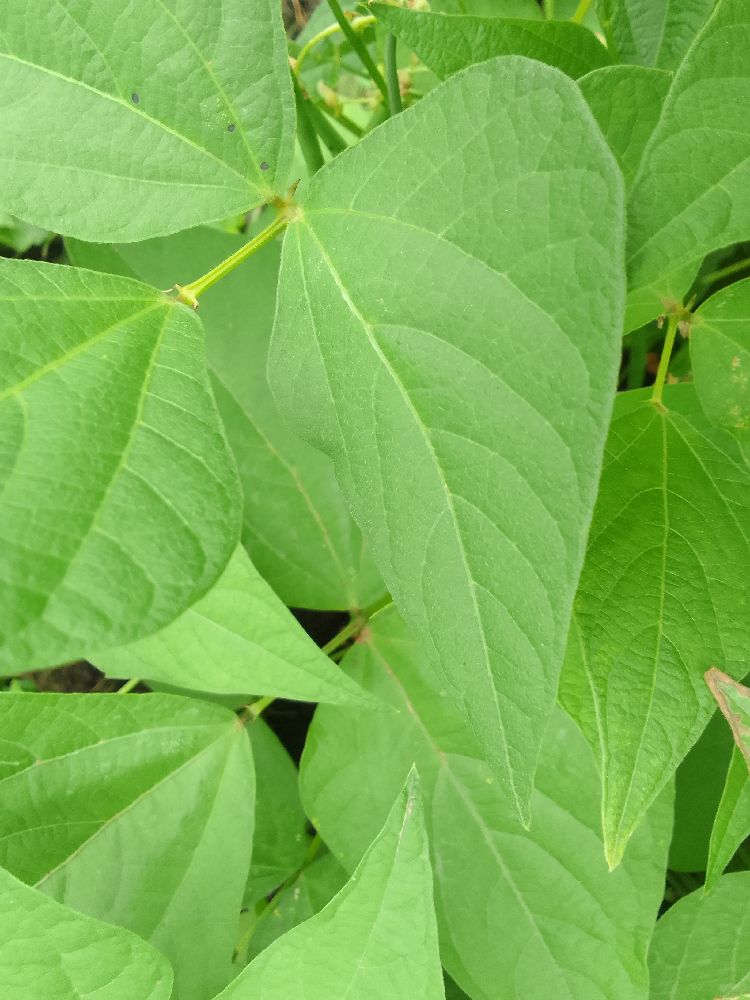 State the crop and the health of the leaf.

common bean, healthy
